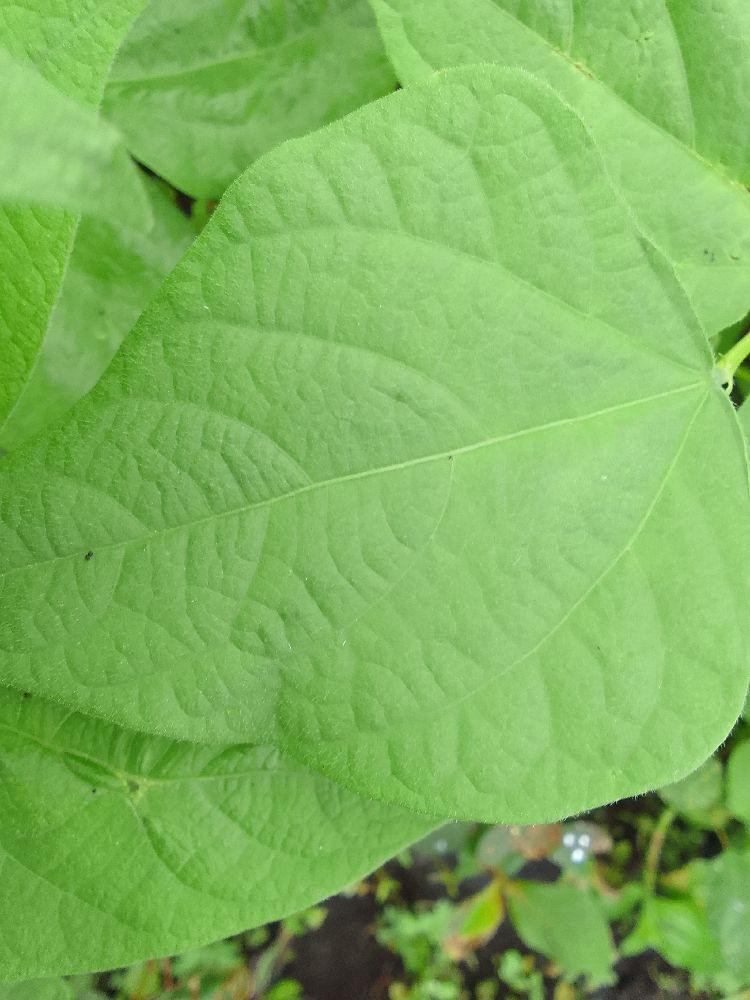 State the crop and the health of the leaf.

common bean, healthy
